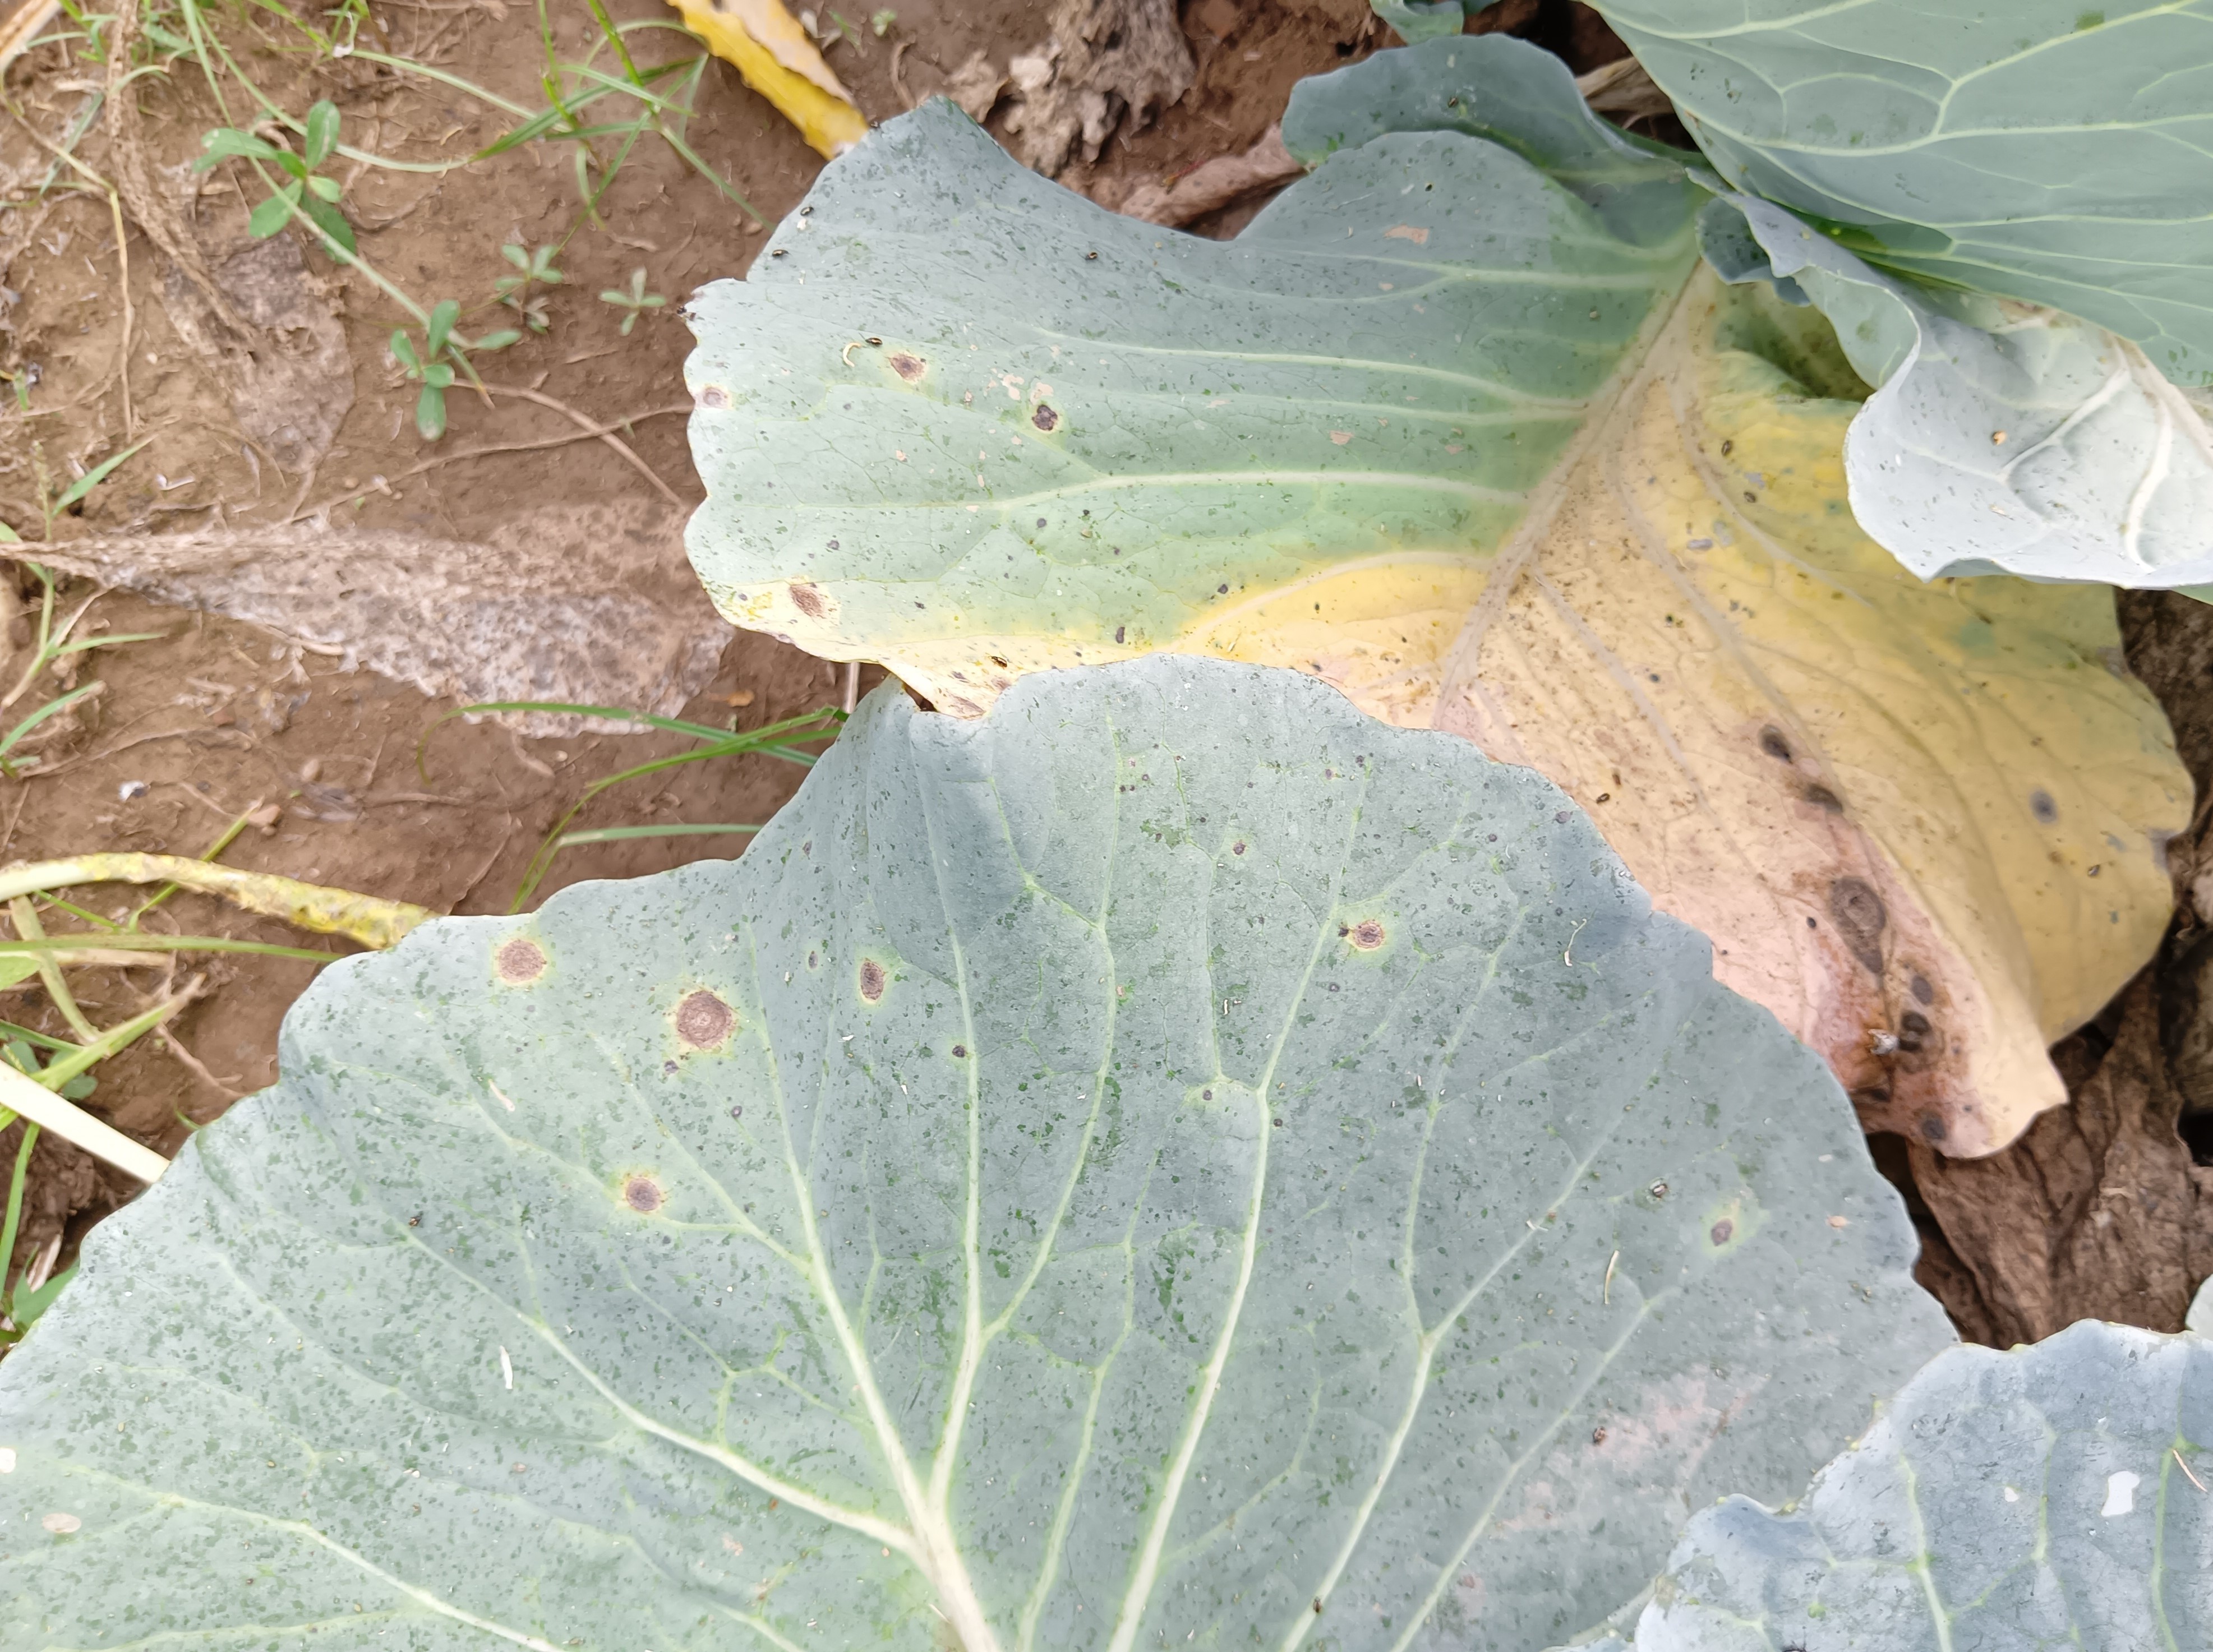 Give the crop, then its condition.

cabbage, alternaria
